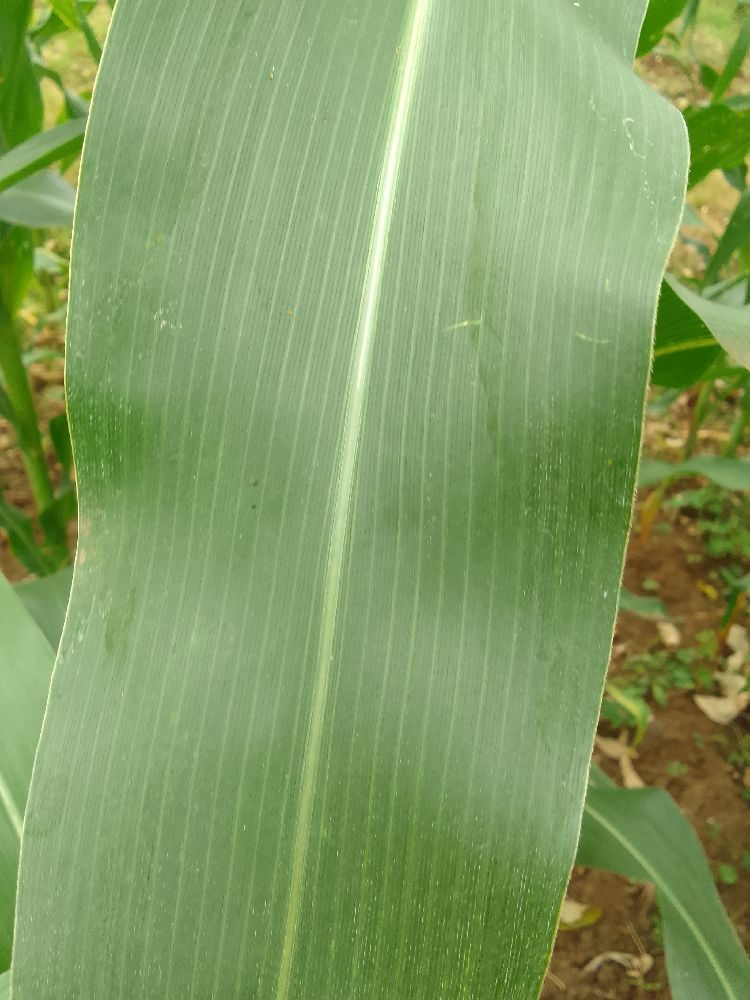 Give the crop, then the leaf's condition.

maize, healthy
